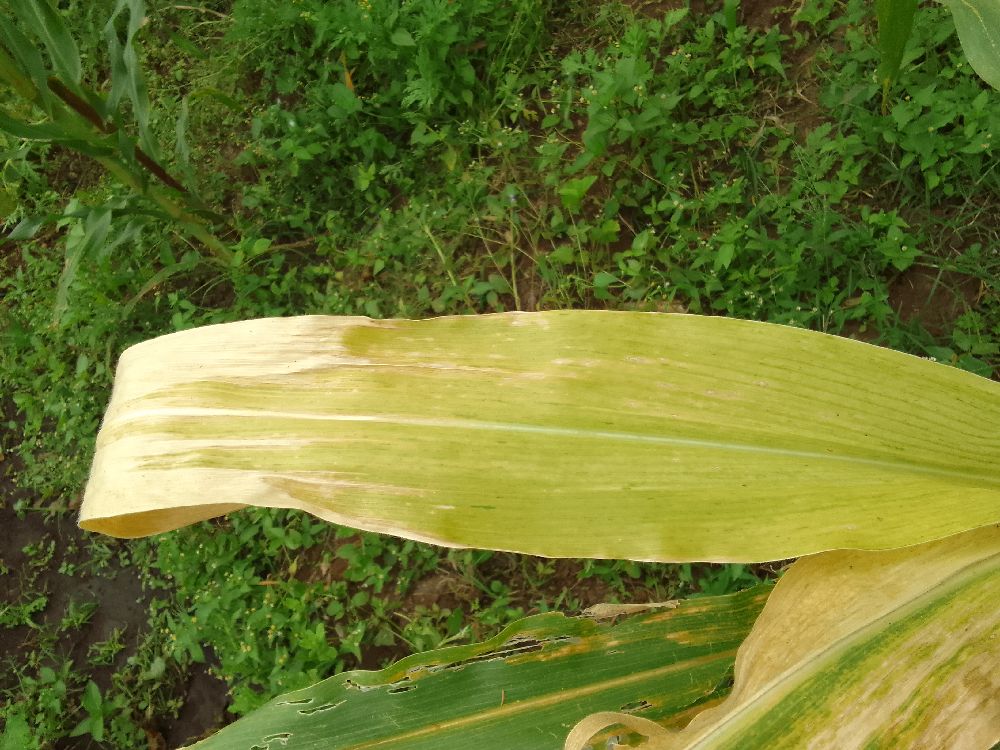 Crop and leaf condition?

maize, maize lethal necrosis
